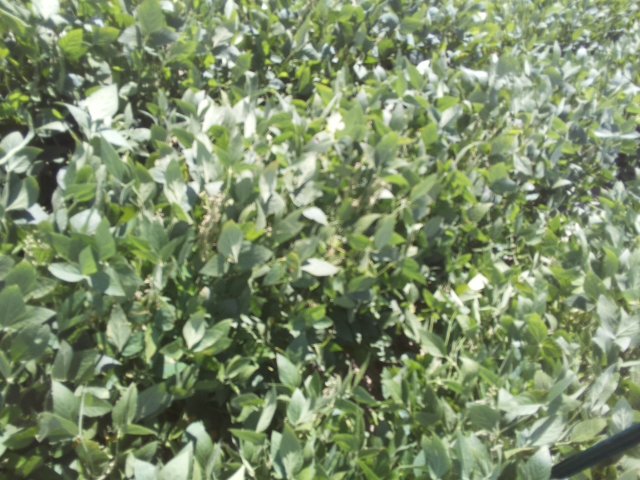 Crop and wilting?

soybean, moderate turgor loss in upper canopy
